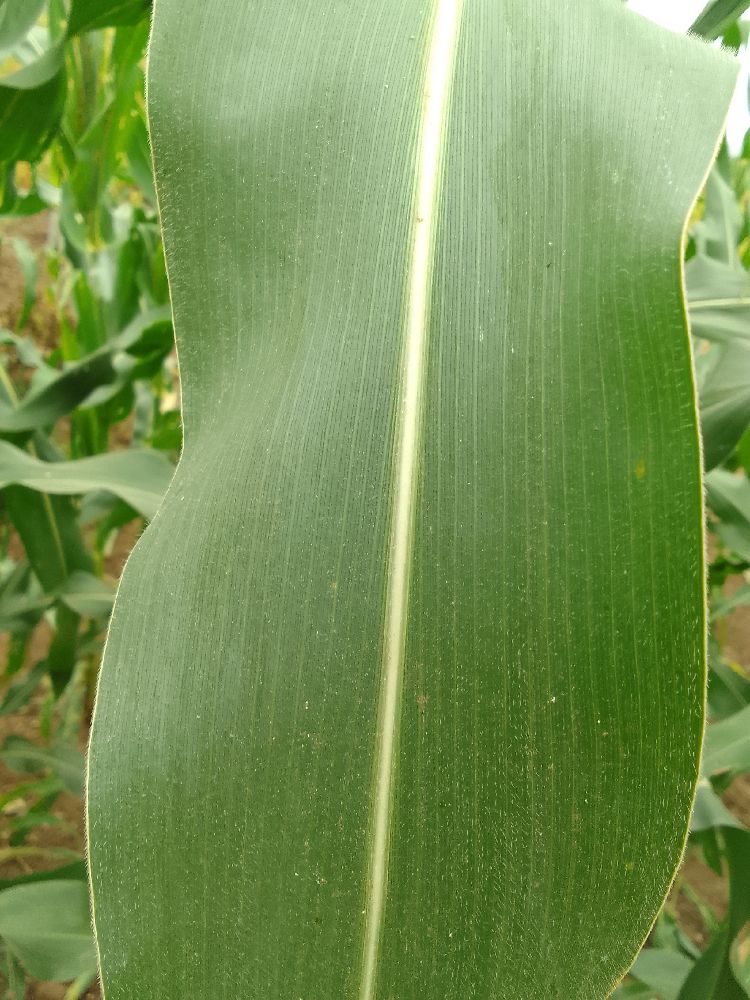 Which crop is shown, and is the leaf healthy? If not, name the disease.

maize, healthy
